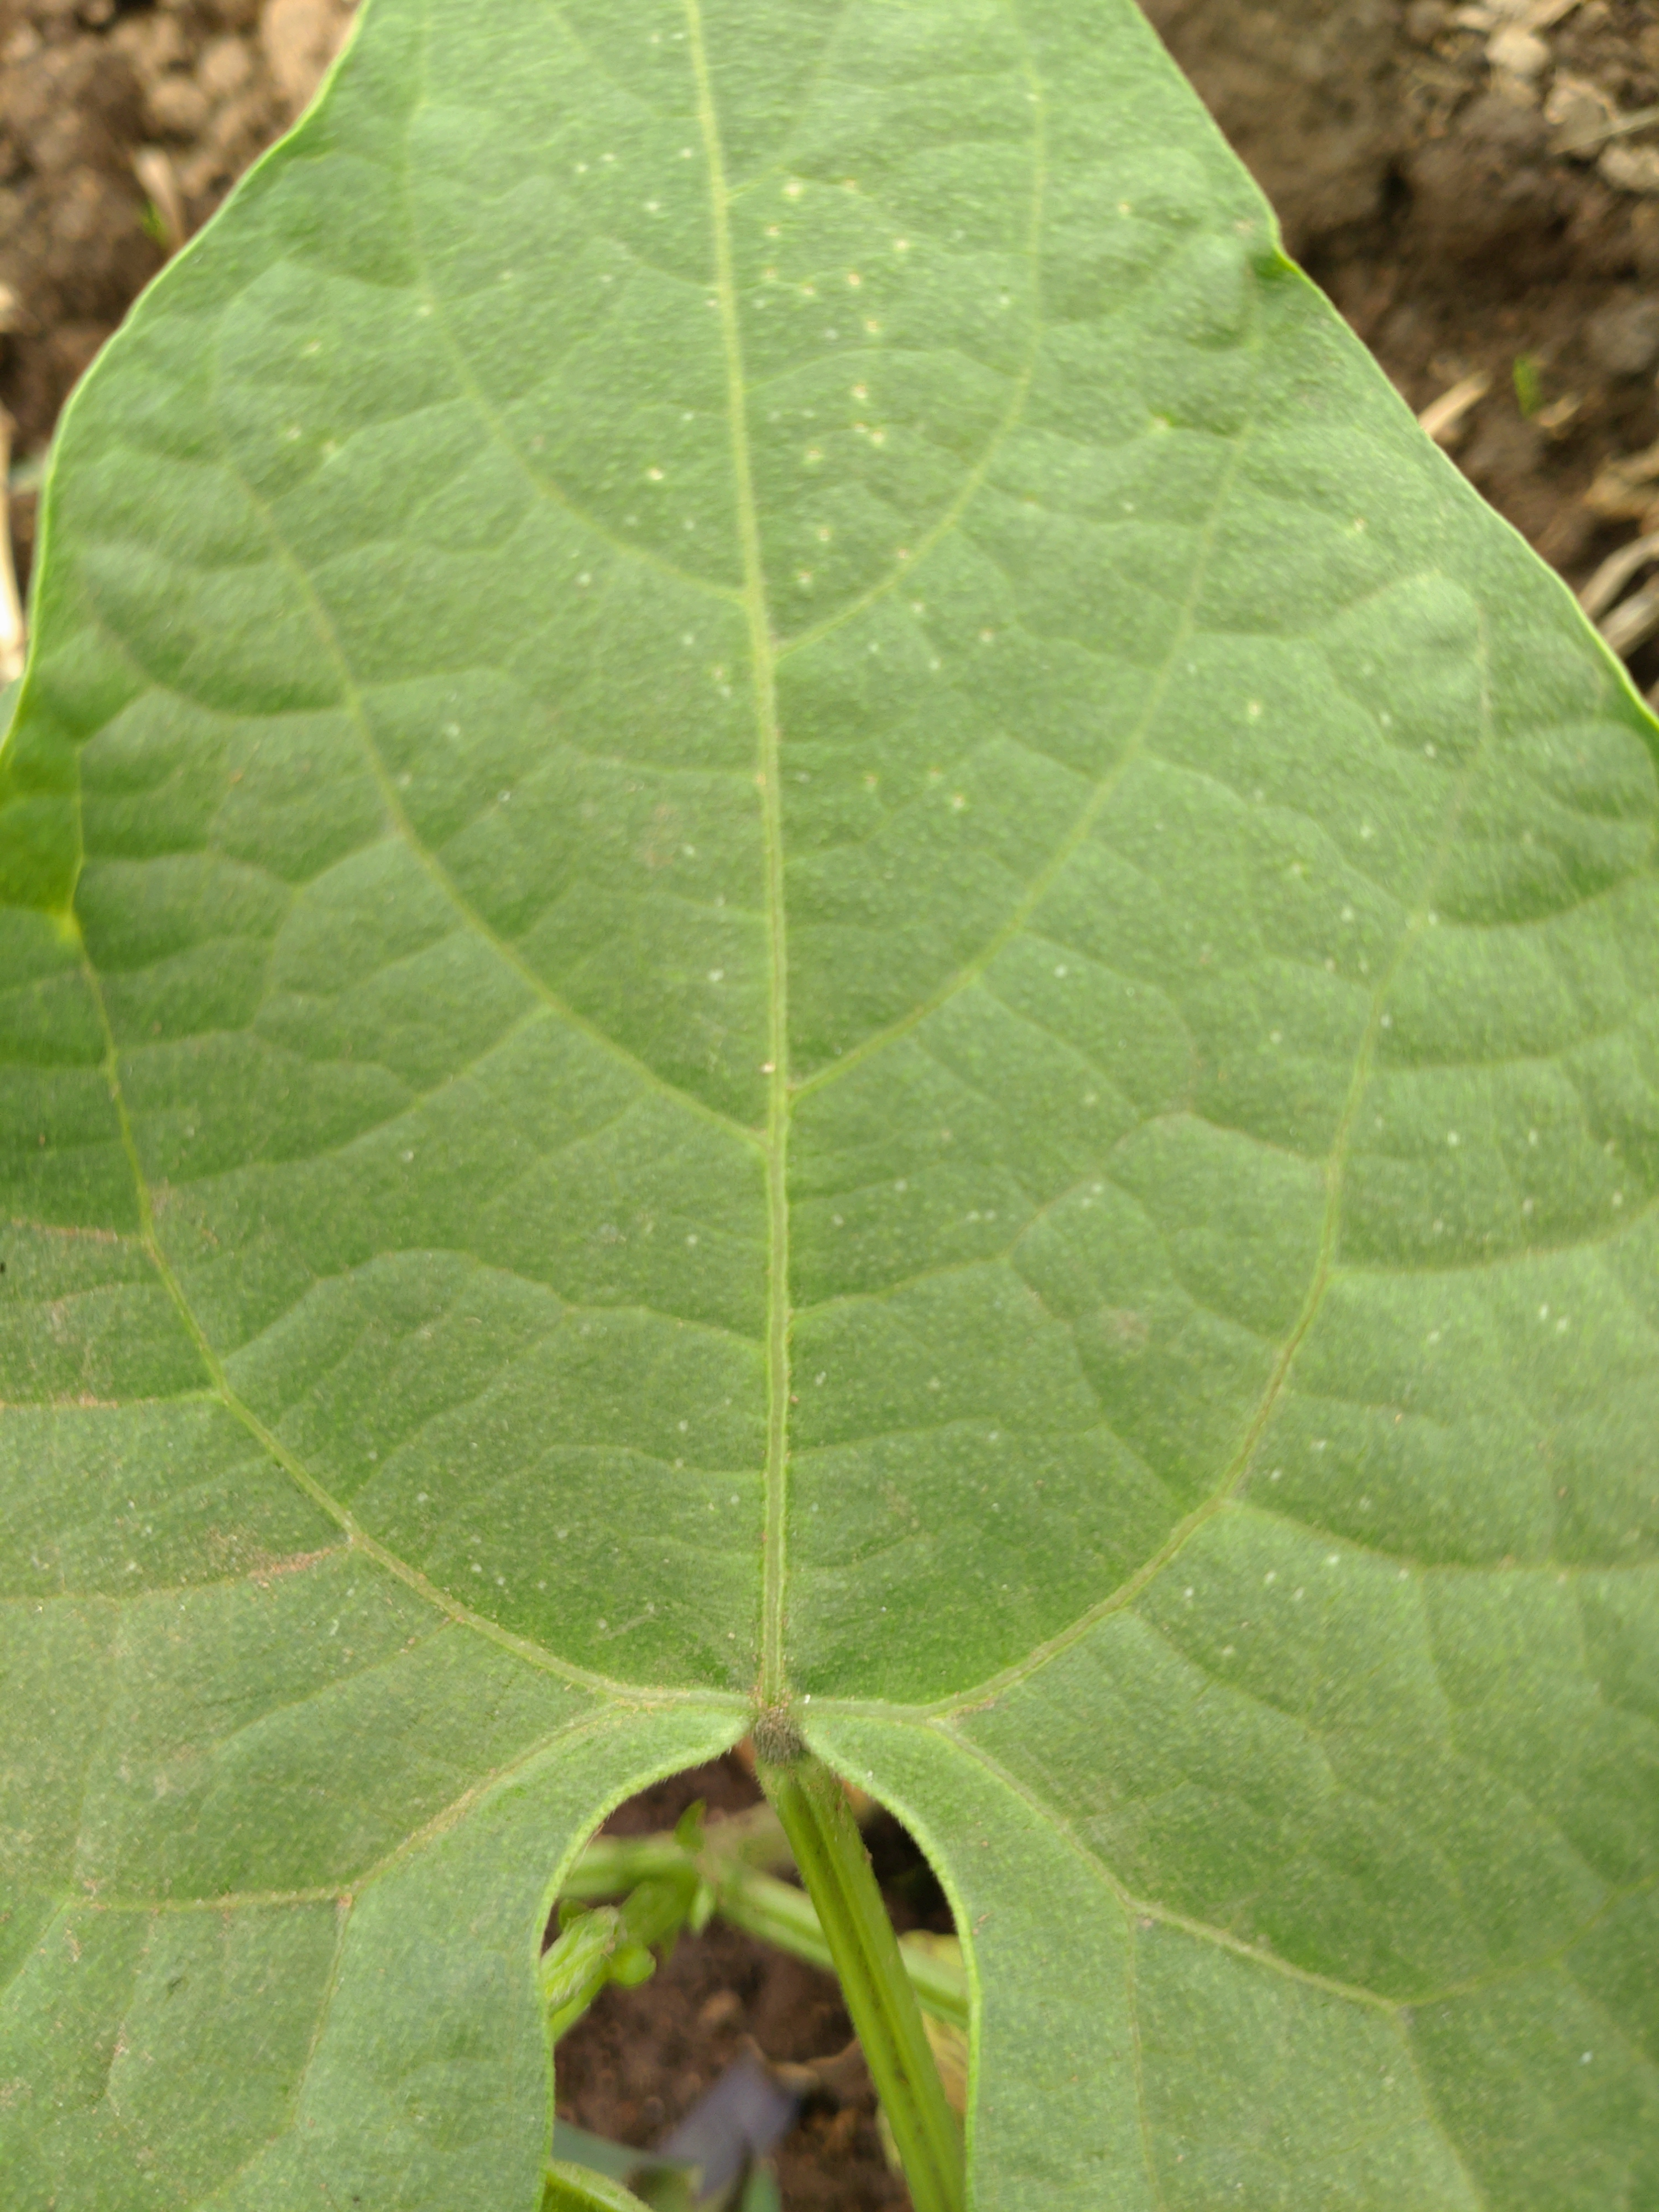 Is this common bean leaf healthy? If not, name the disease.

healthy
